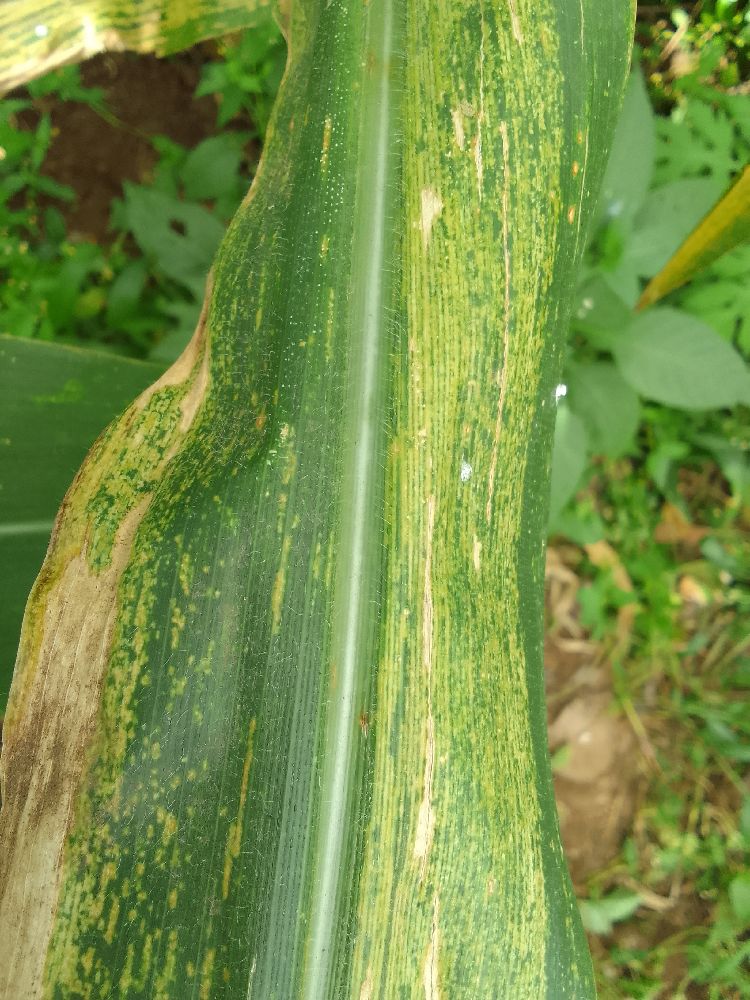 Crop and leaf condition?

maize, maize lethal necrosis
